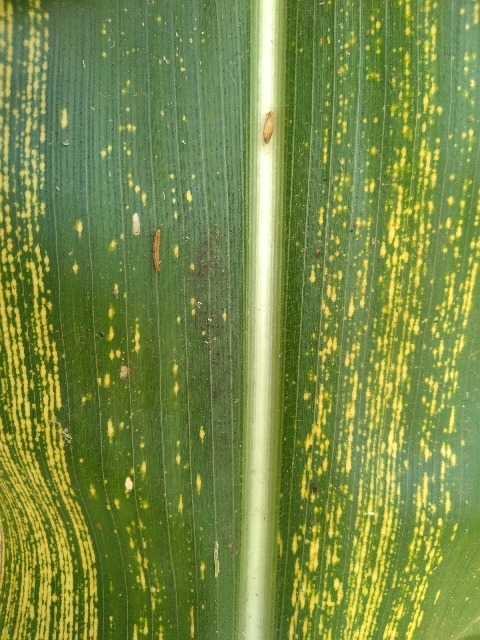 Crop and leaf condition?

maize, maize streak virus
